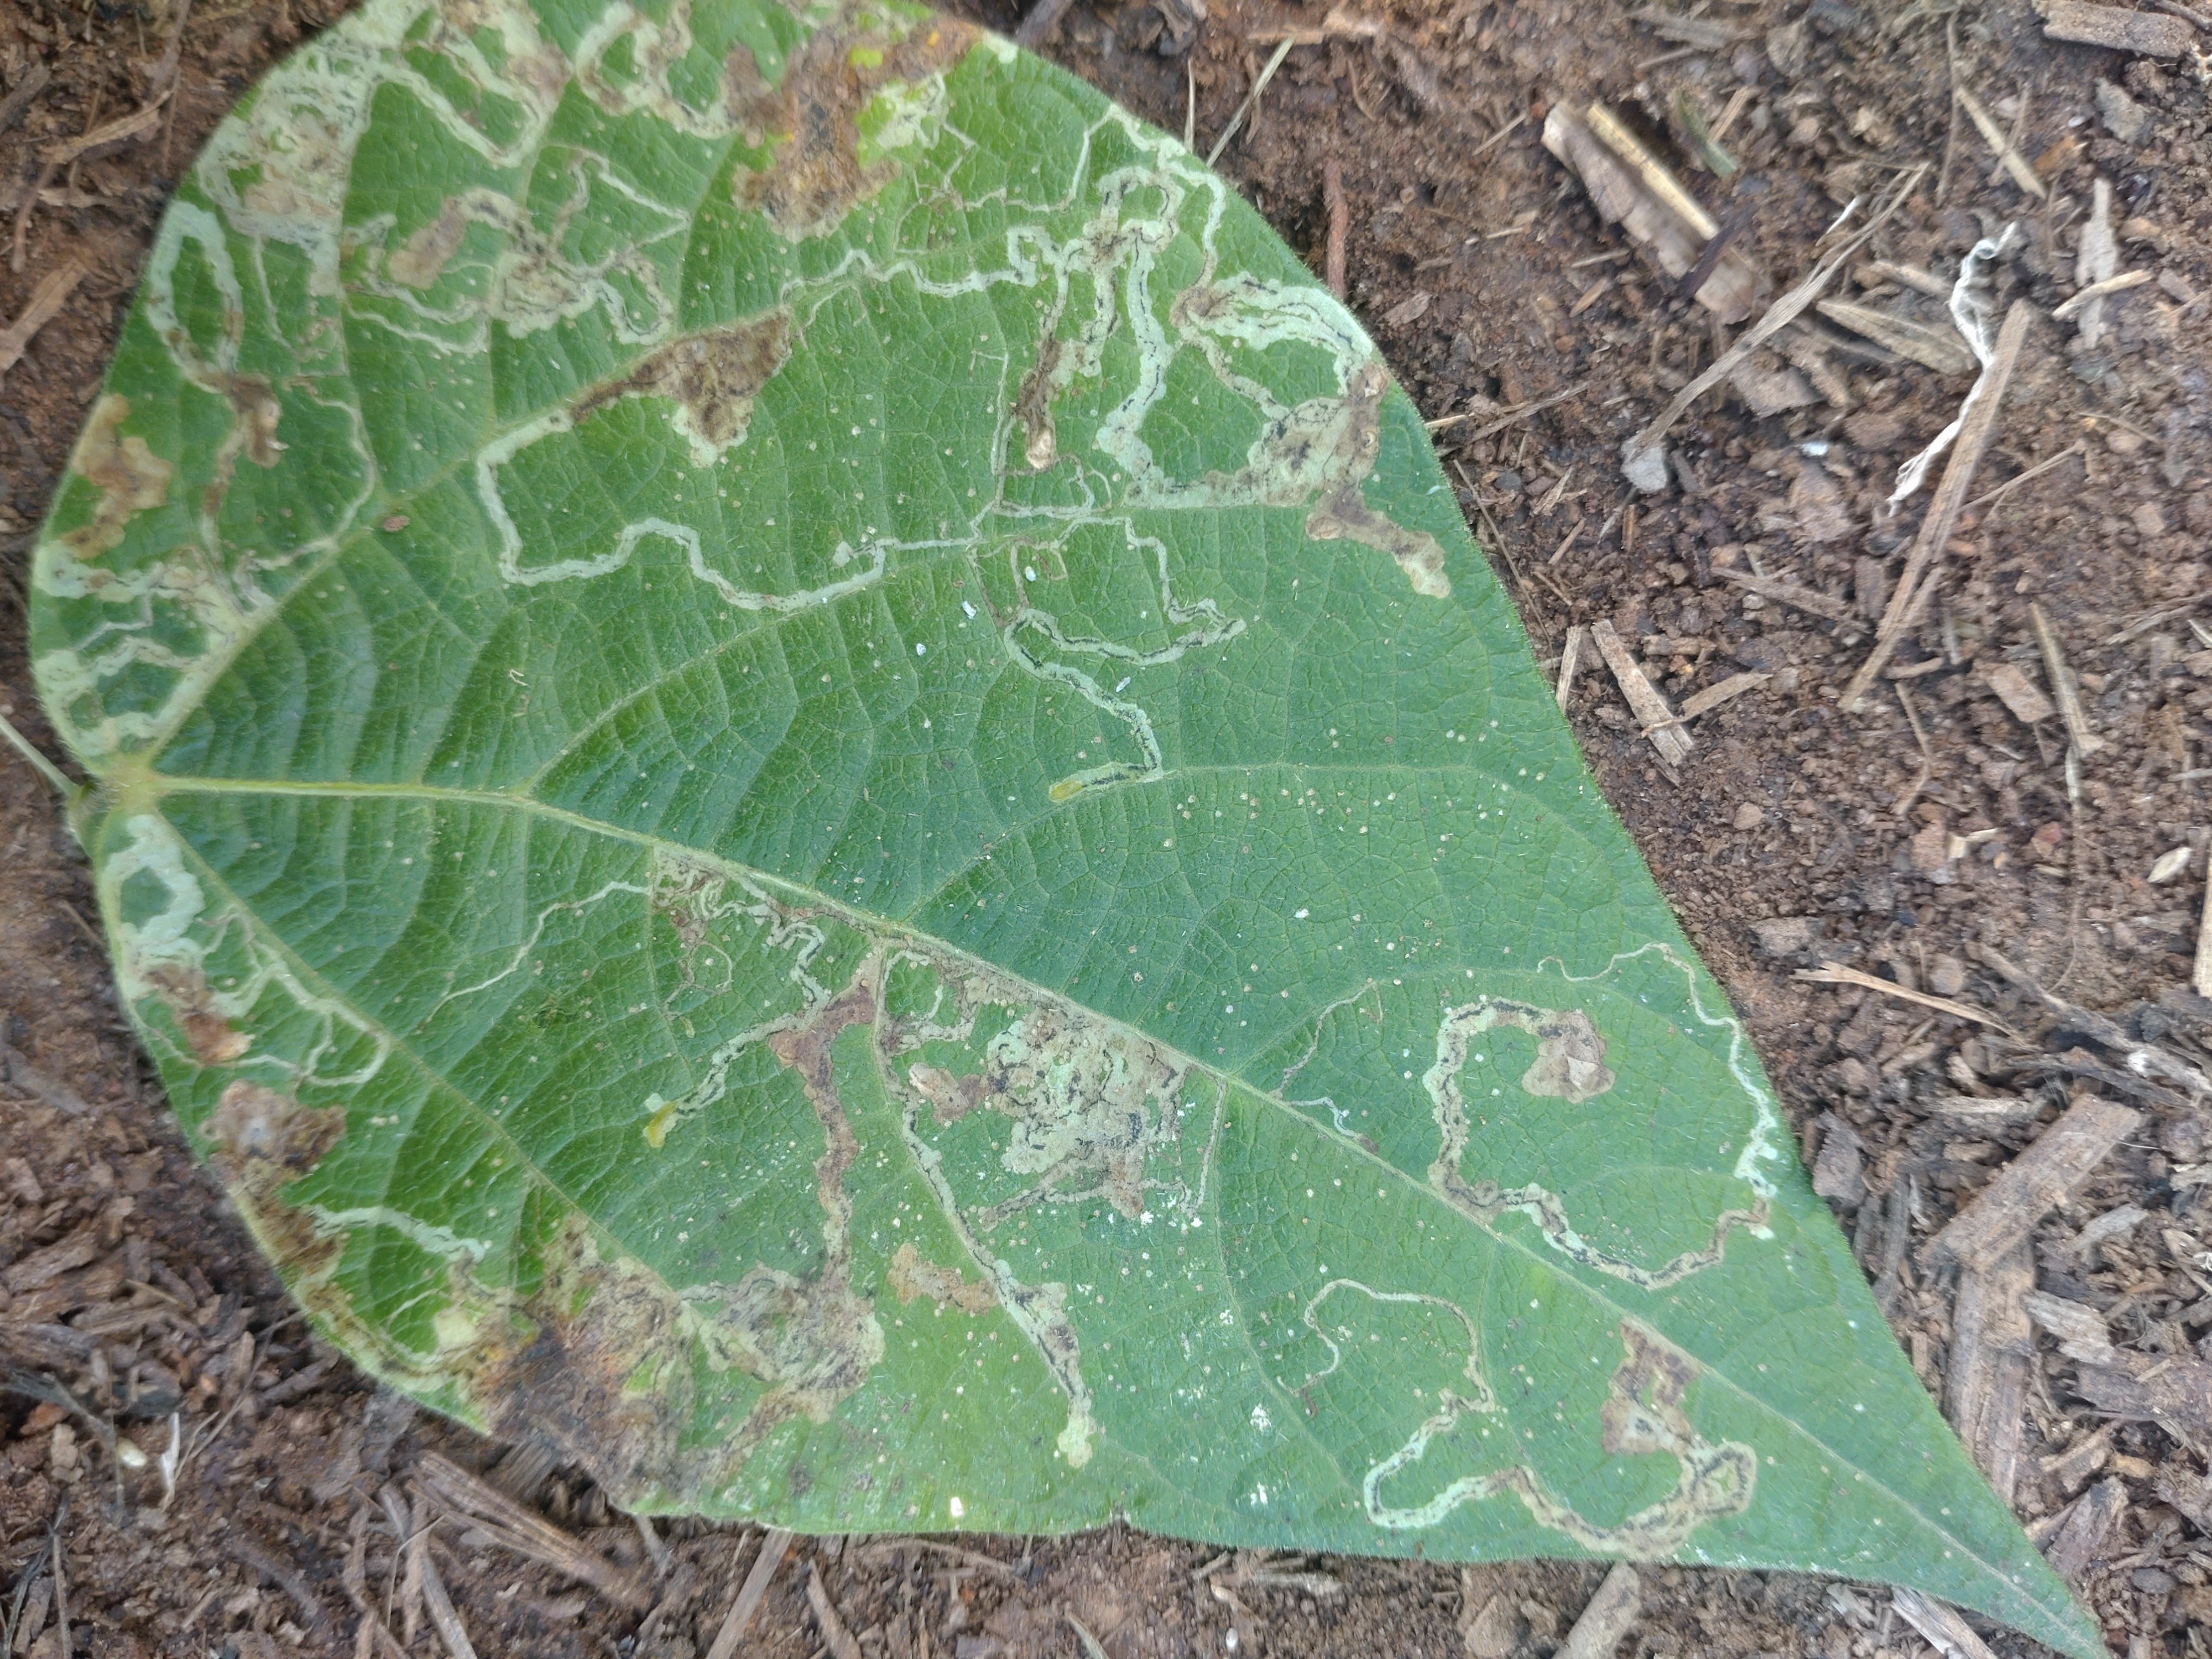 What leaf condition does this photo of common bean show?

anthracnose
